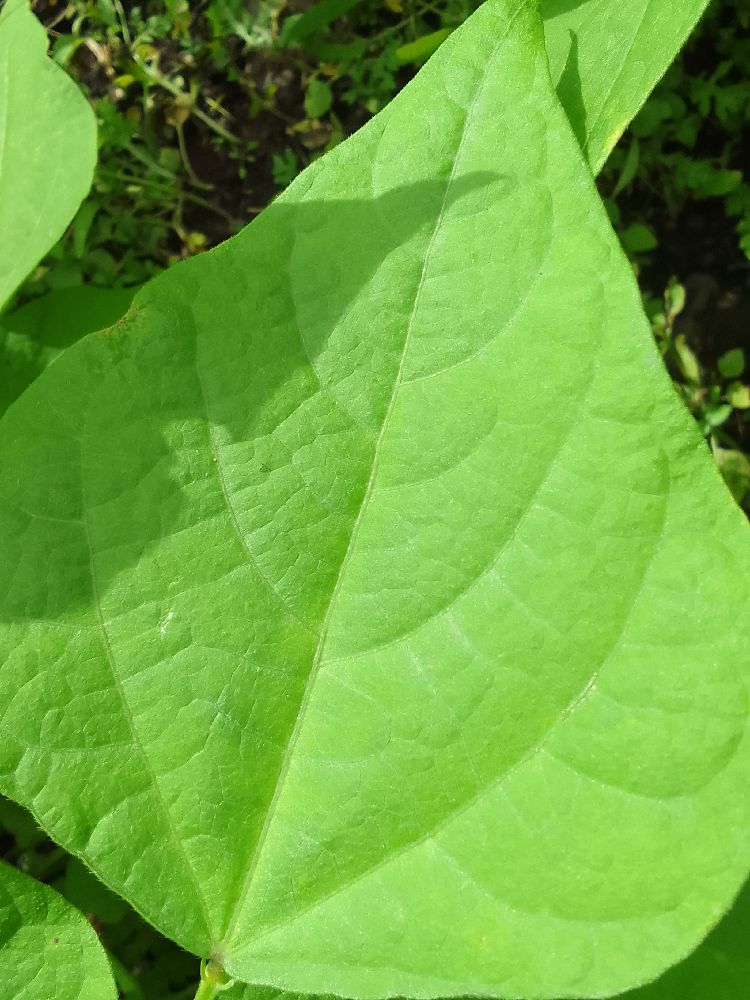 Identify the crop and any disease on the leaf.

common bean, healthy
